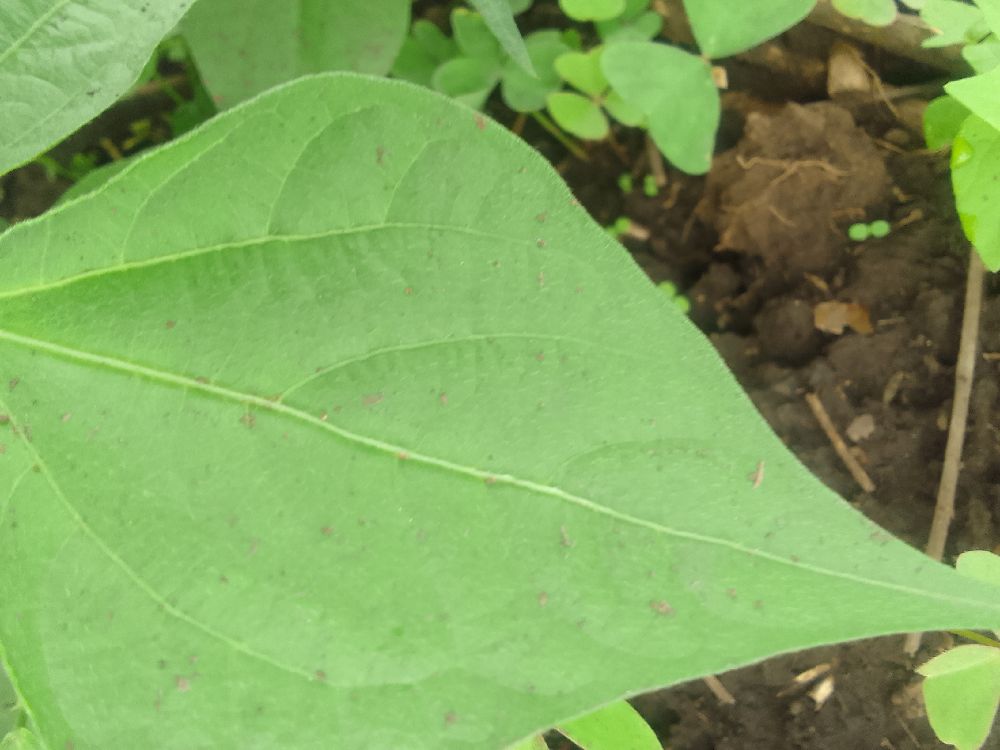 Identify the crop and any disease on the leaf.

common bean, healthy
